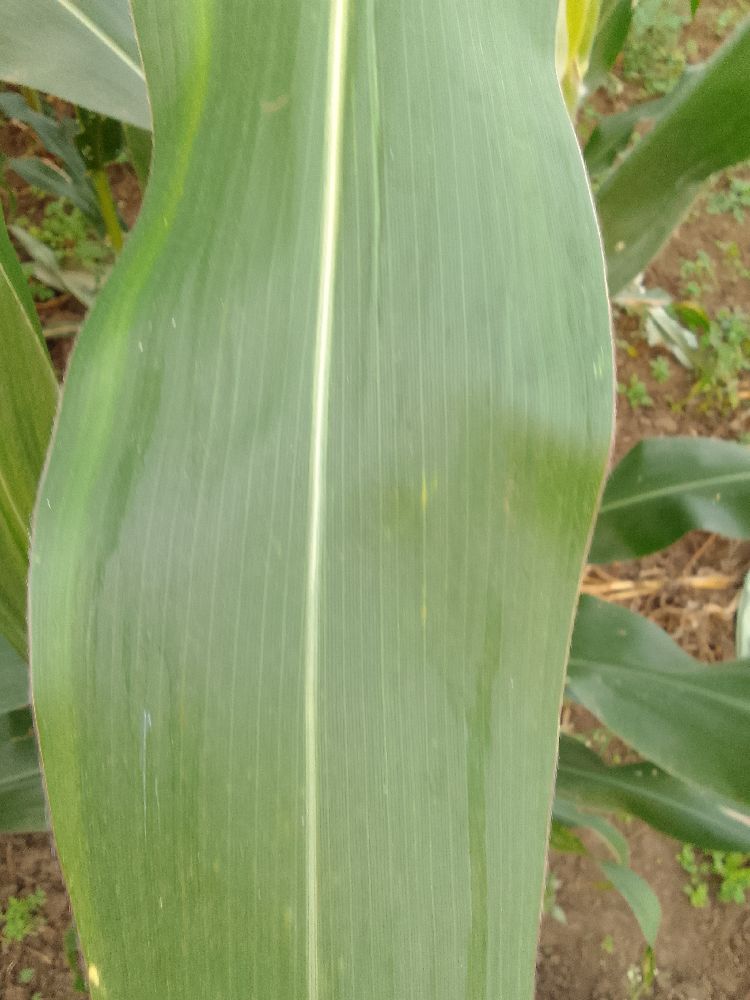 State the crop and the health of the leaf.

maize, healthy
